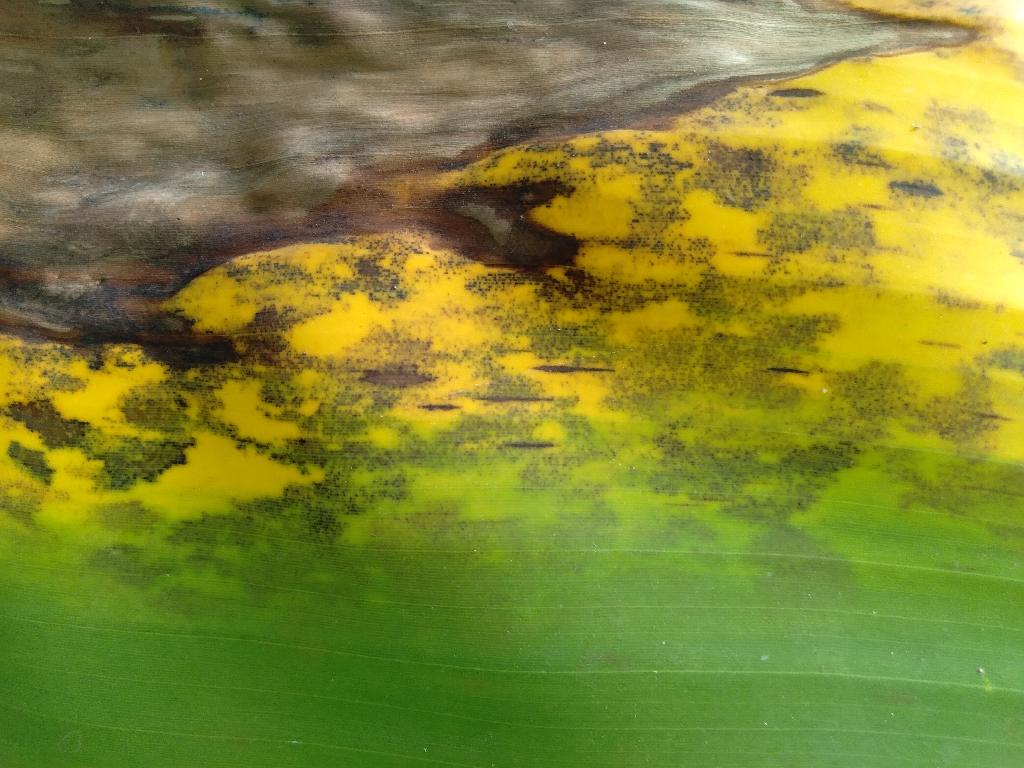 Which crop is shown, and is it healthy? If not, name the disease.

banana, black sigatoka
